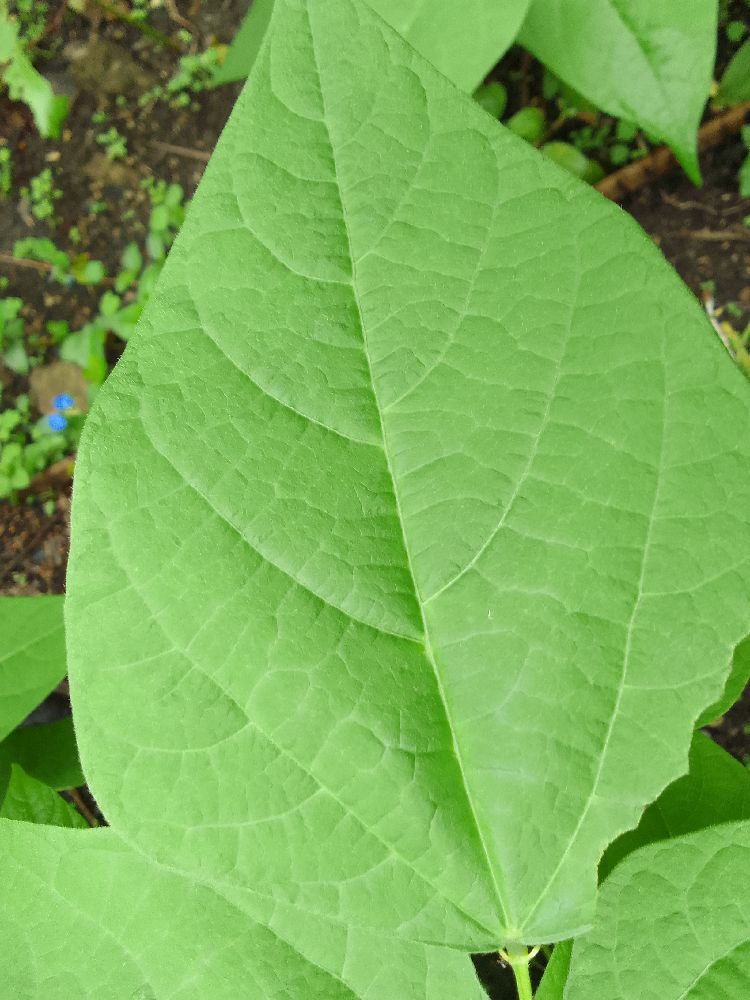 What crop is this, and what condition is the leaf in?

common bean, healthy
